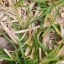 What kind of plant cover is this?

grass
